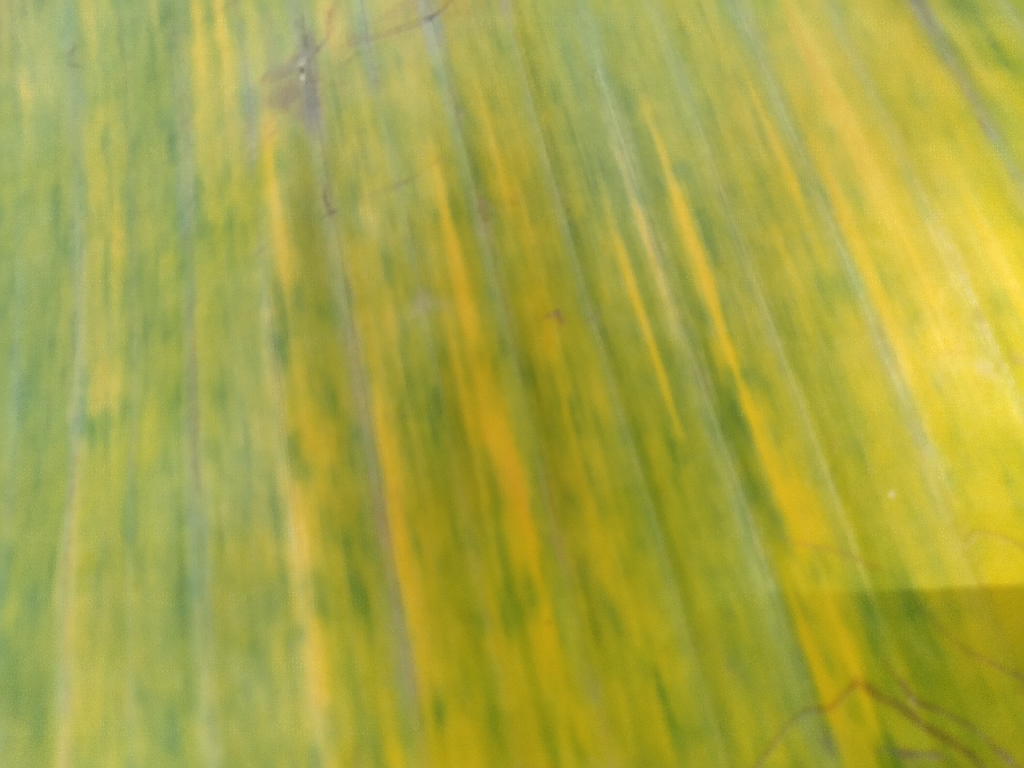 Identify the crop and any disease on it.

banana, fusarium wilt race 1
